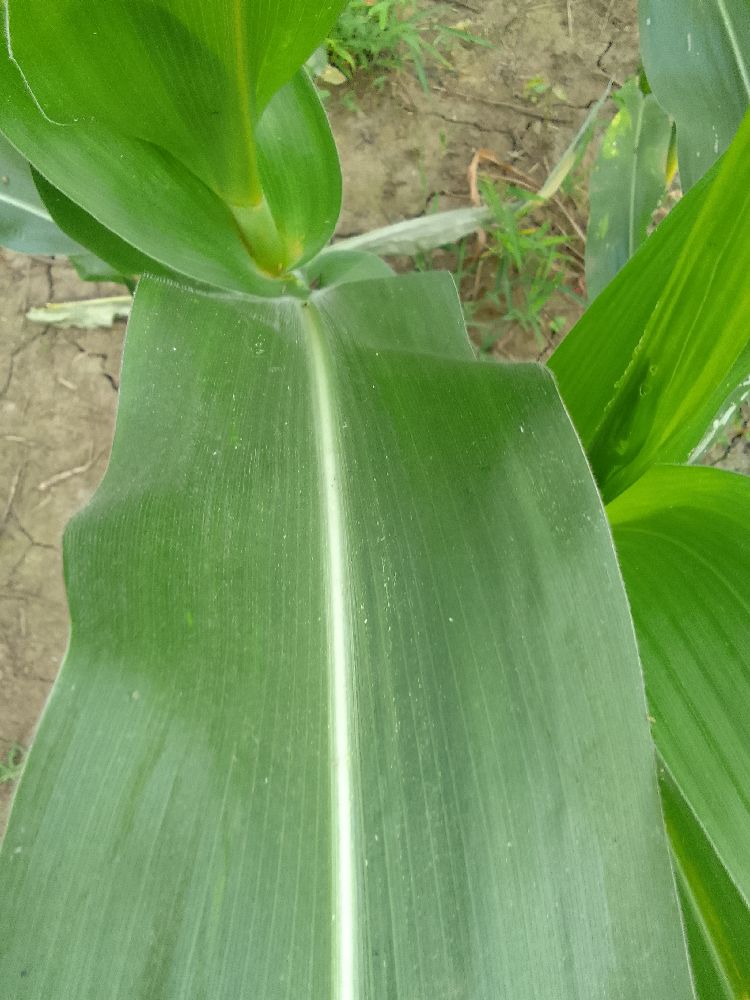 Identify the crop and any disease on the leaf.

maize, healthy
